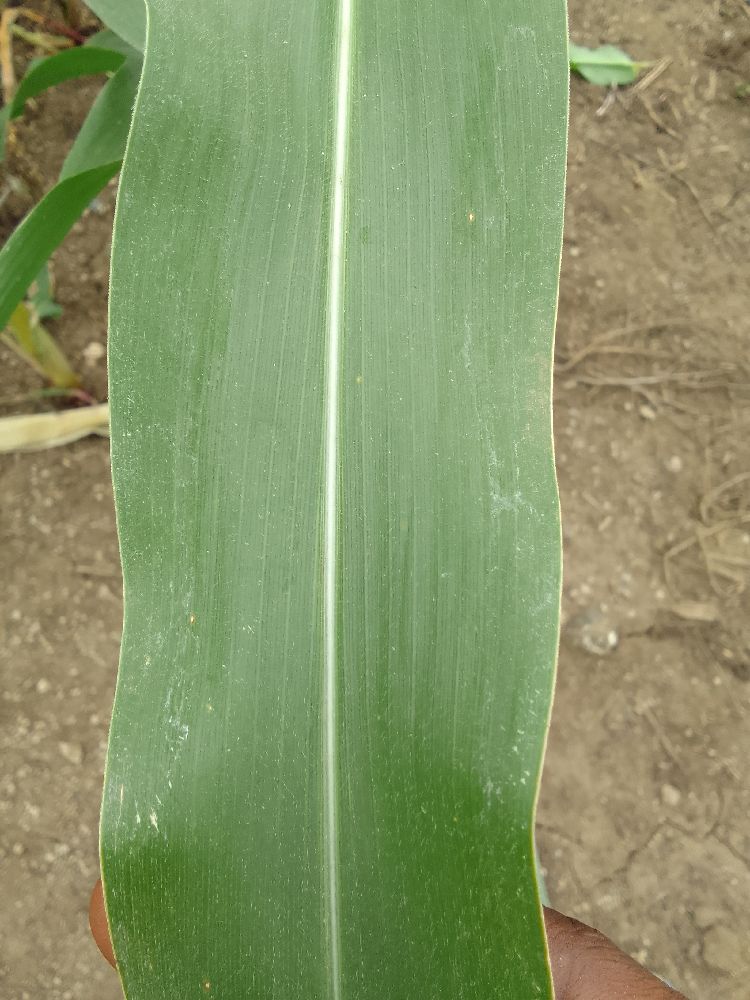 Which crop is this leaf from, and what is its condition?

maize, healthy
